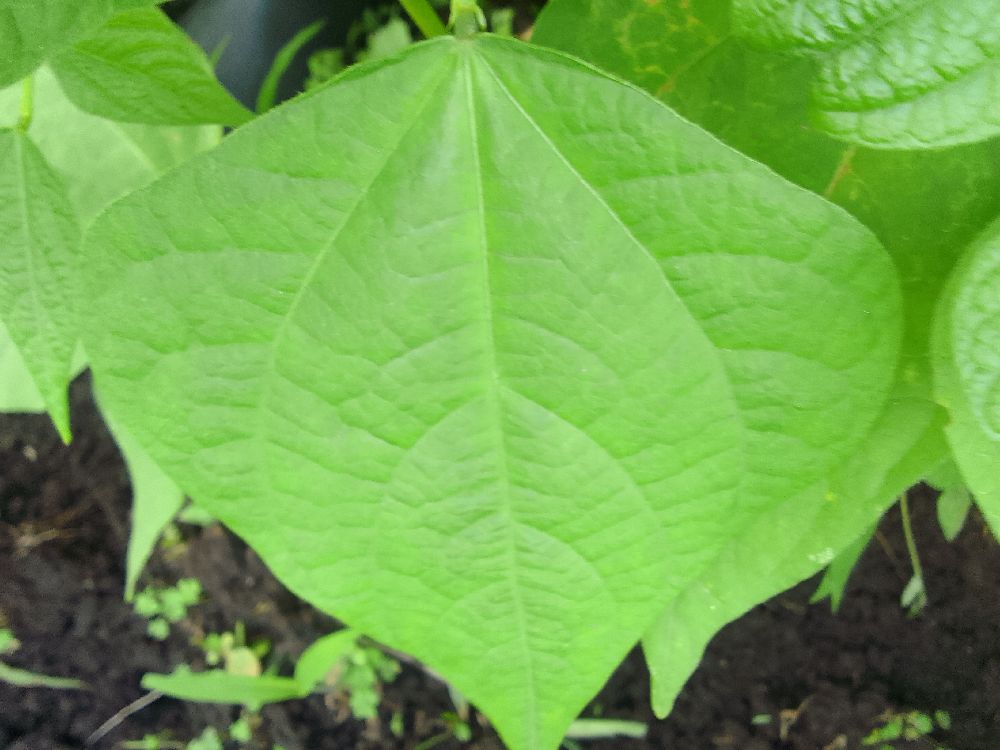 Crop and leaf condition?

common bean, healthy
